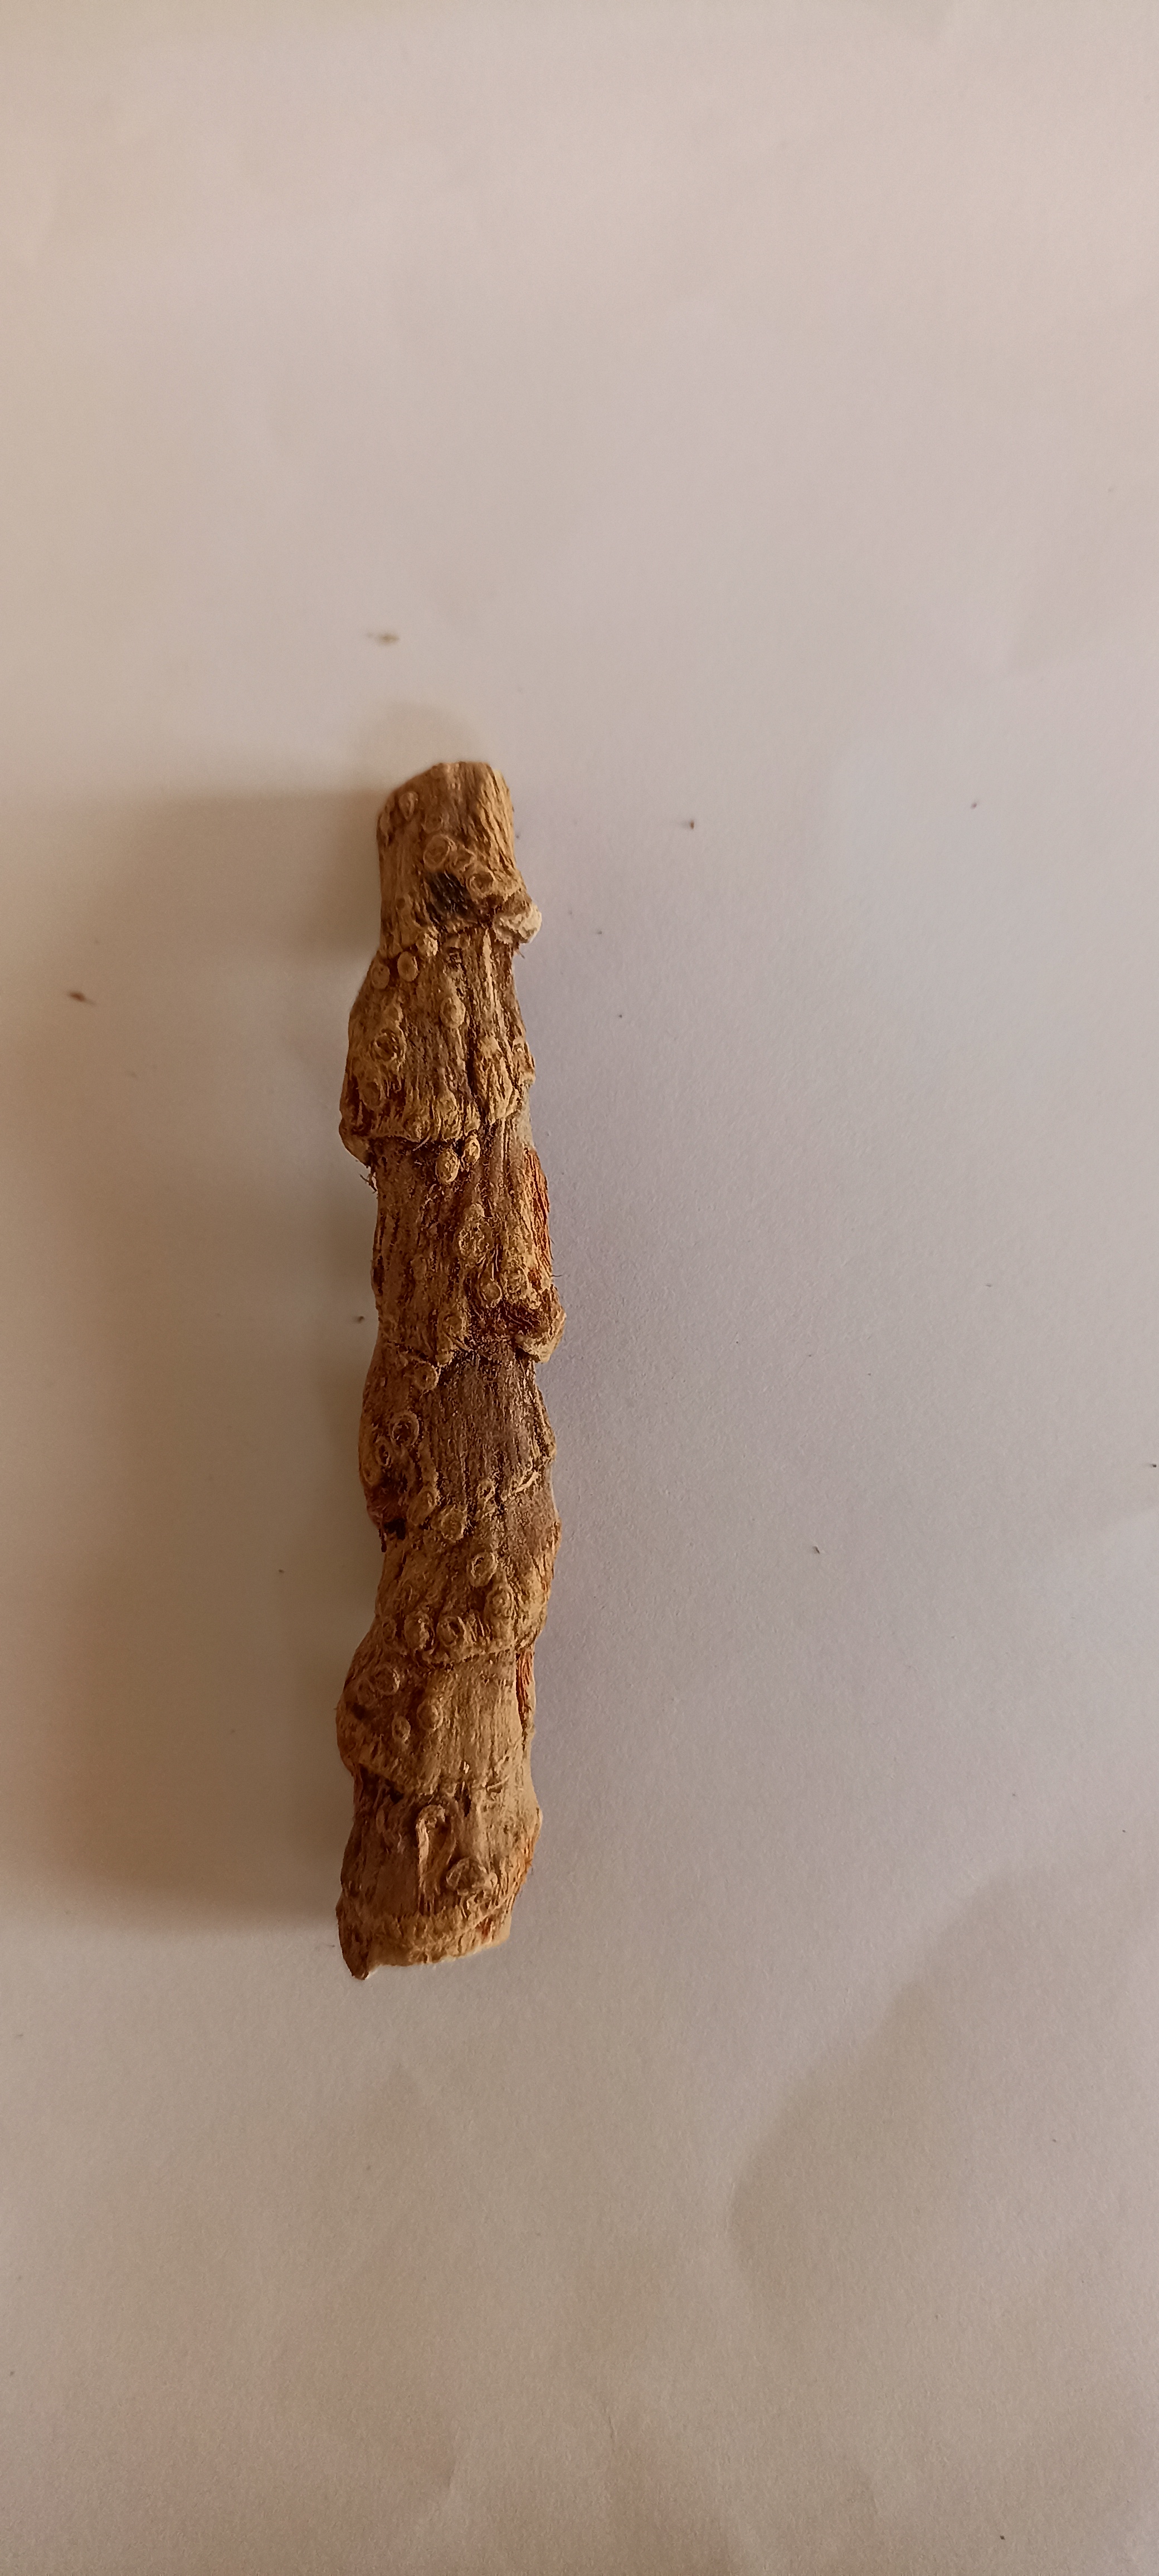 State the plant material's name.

vekhand
